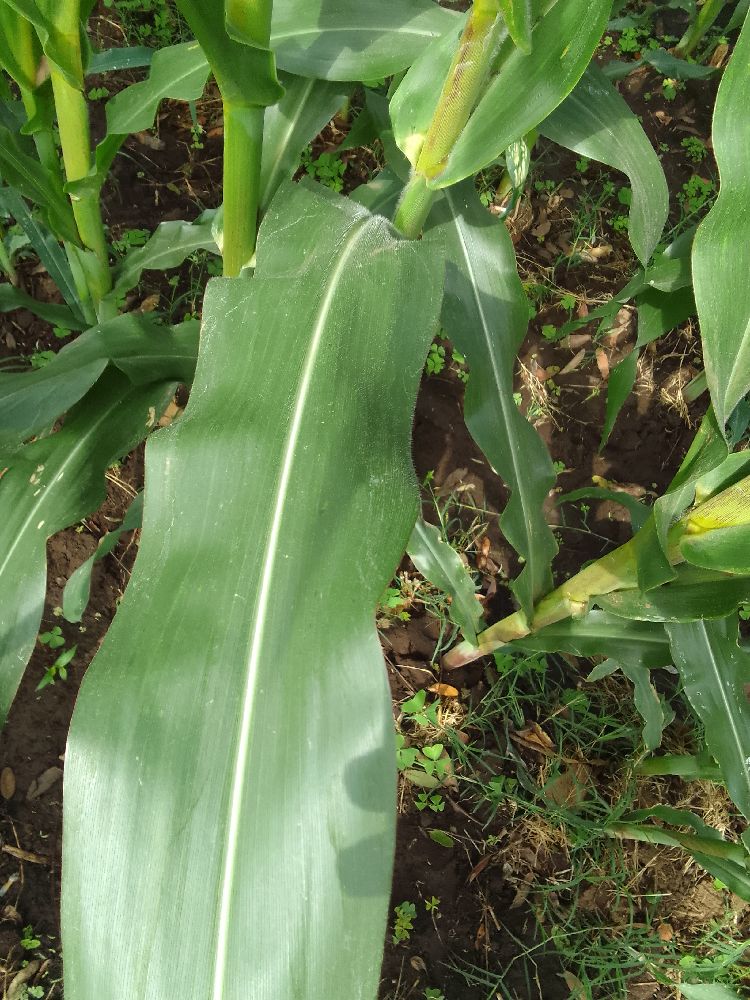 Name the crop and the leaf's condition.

maize, healthy
